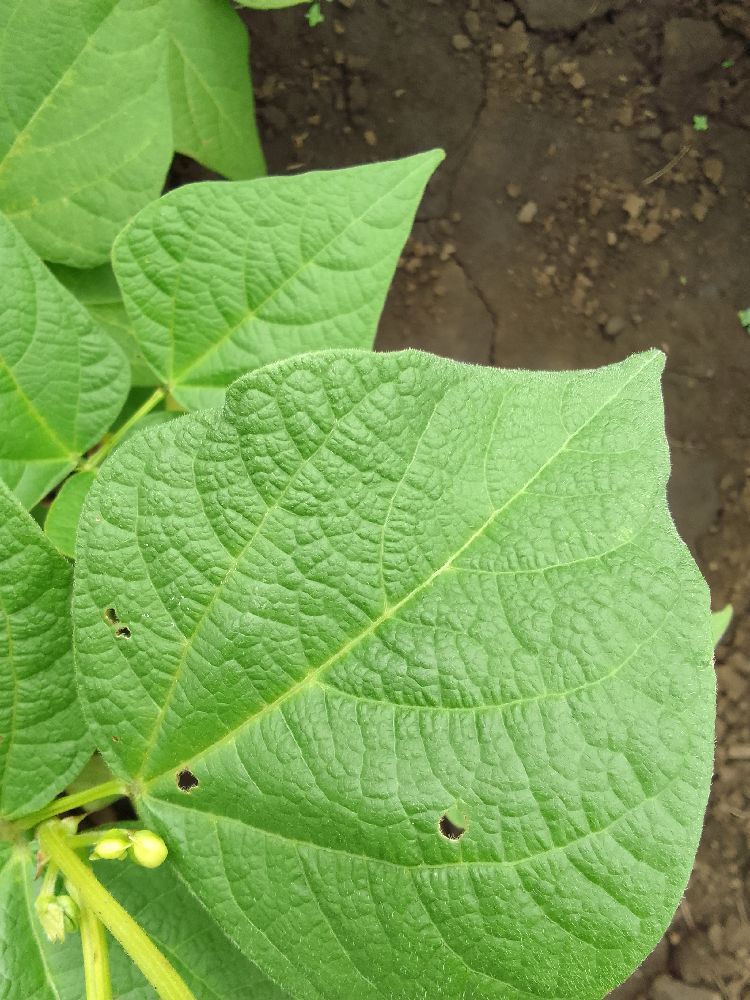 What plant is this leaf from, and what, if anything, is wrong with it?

common bean, healthy
